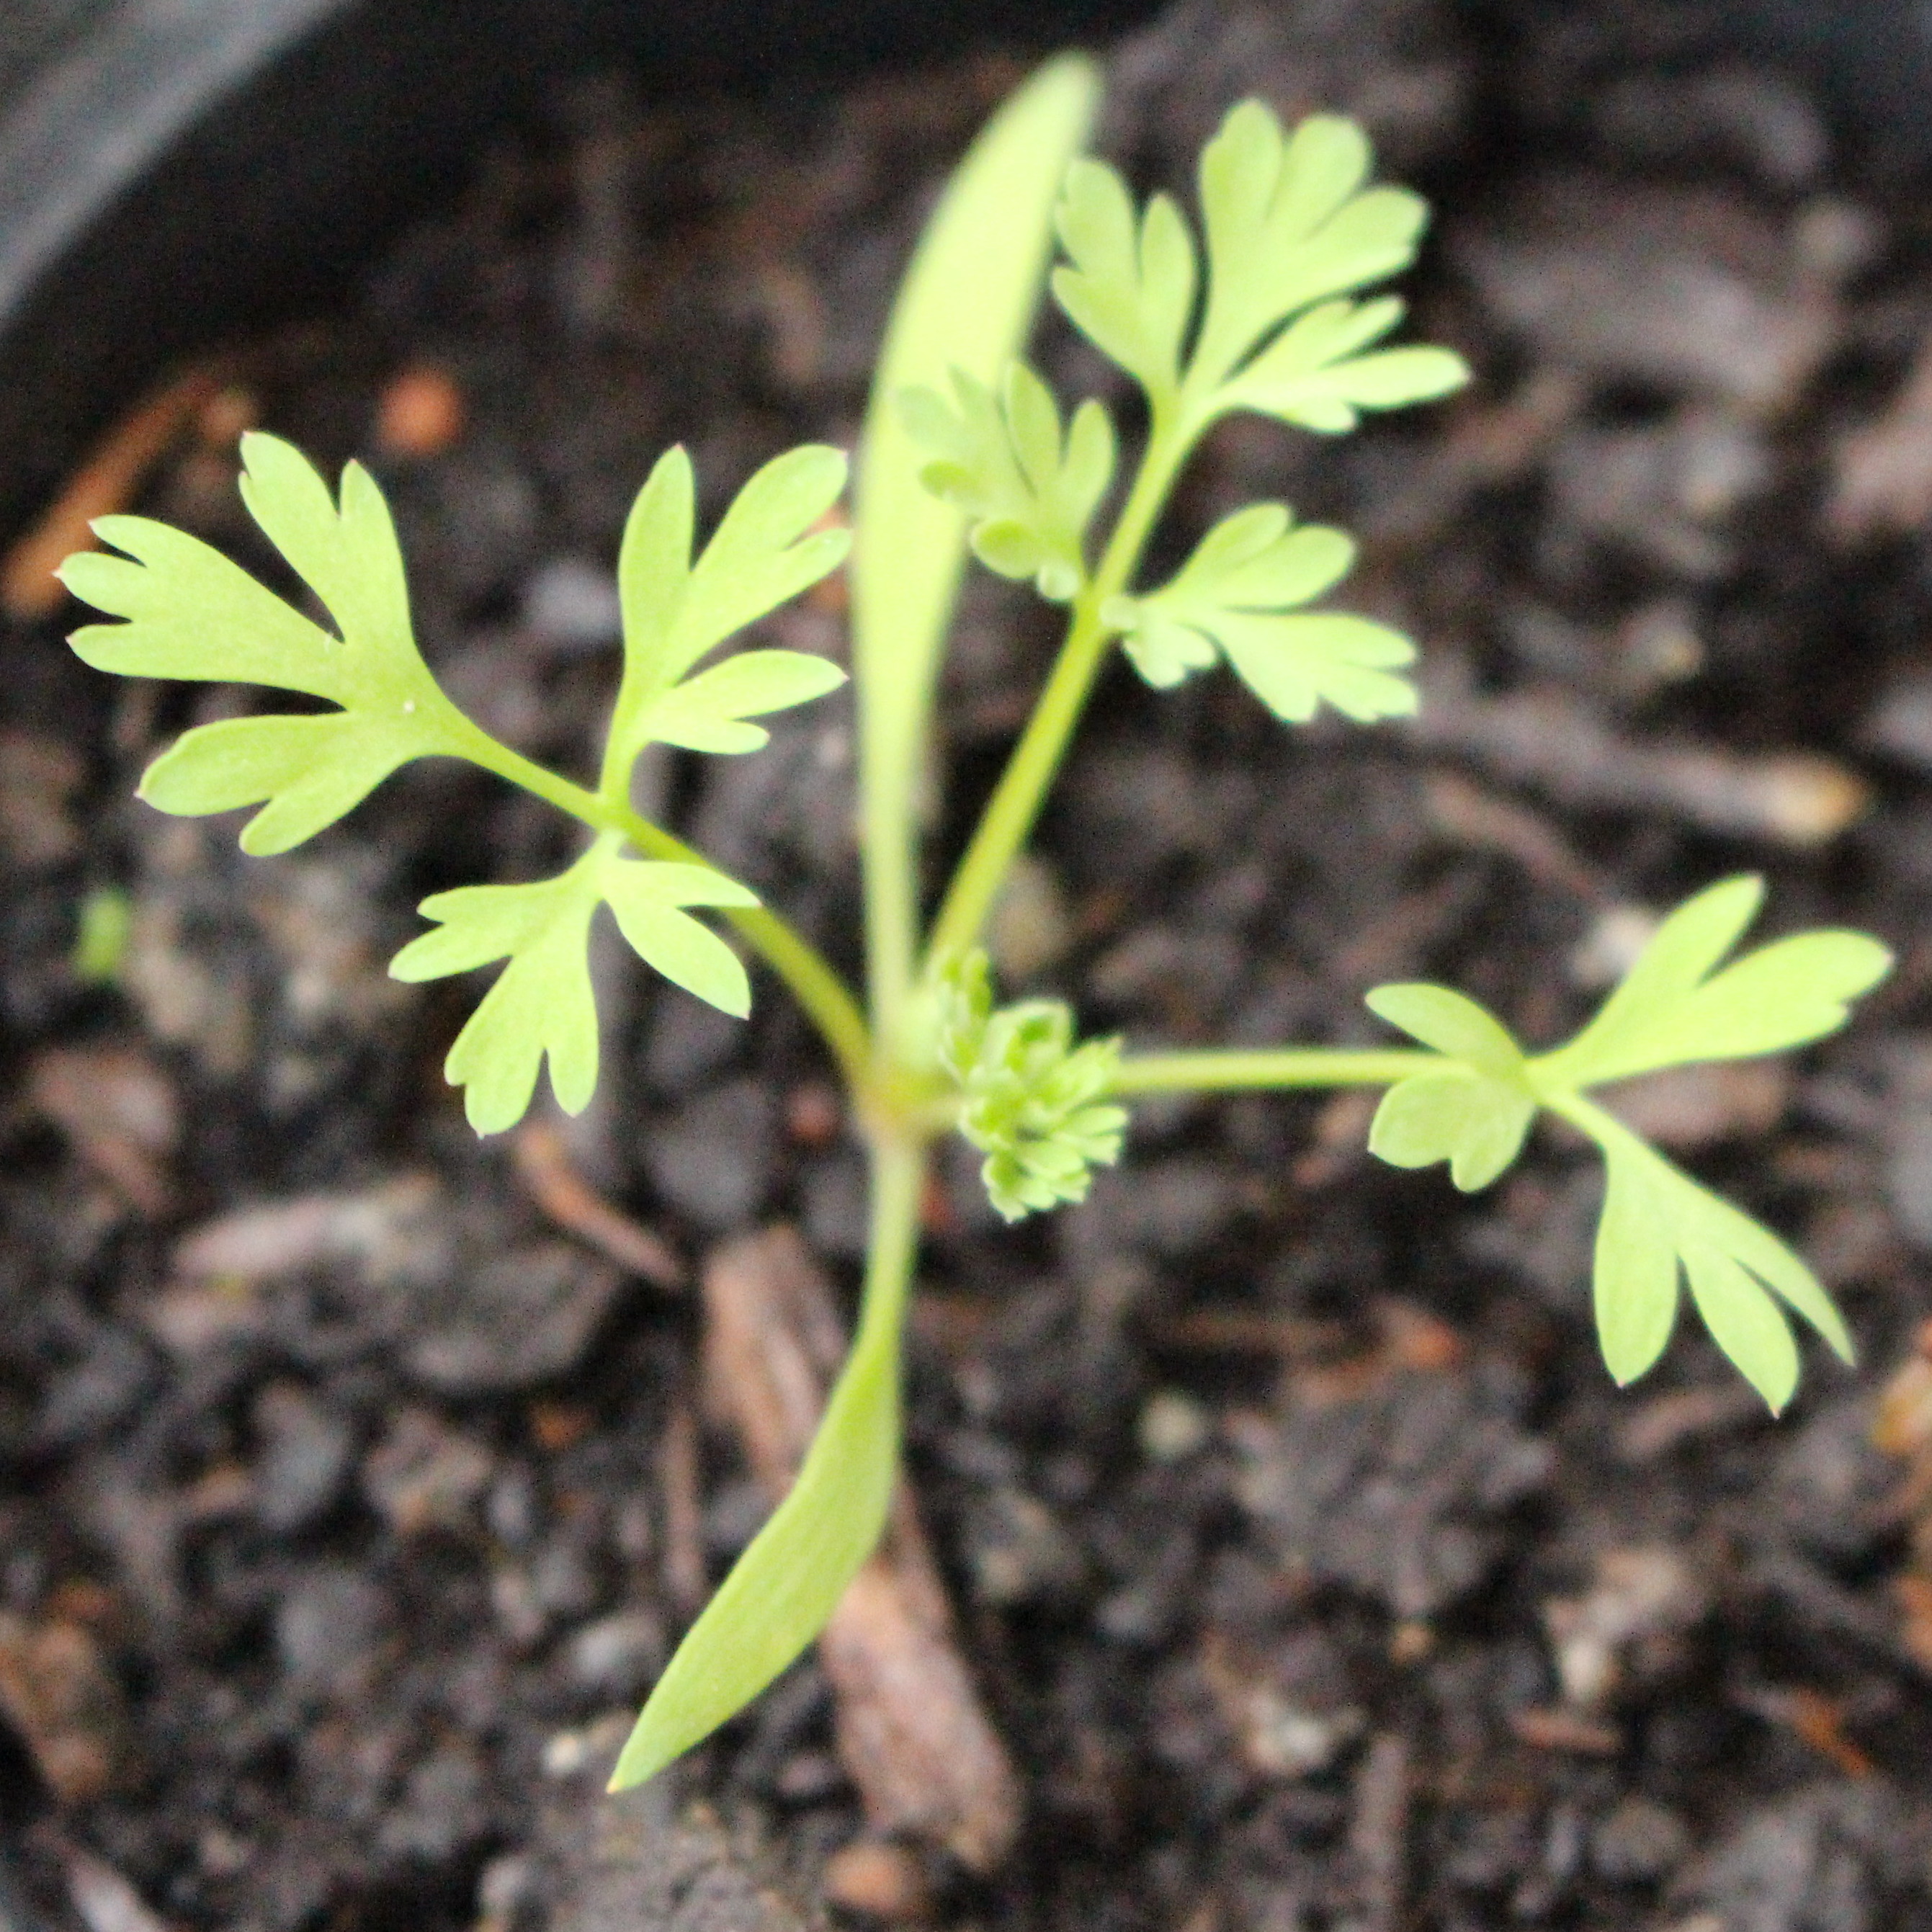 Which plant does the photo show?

Fumaria officinalis
